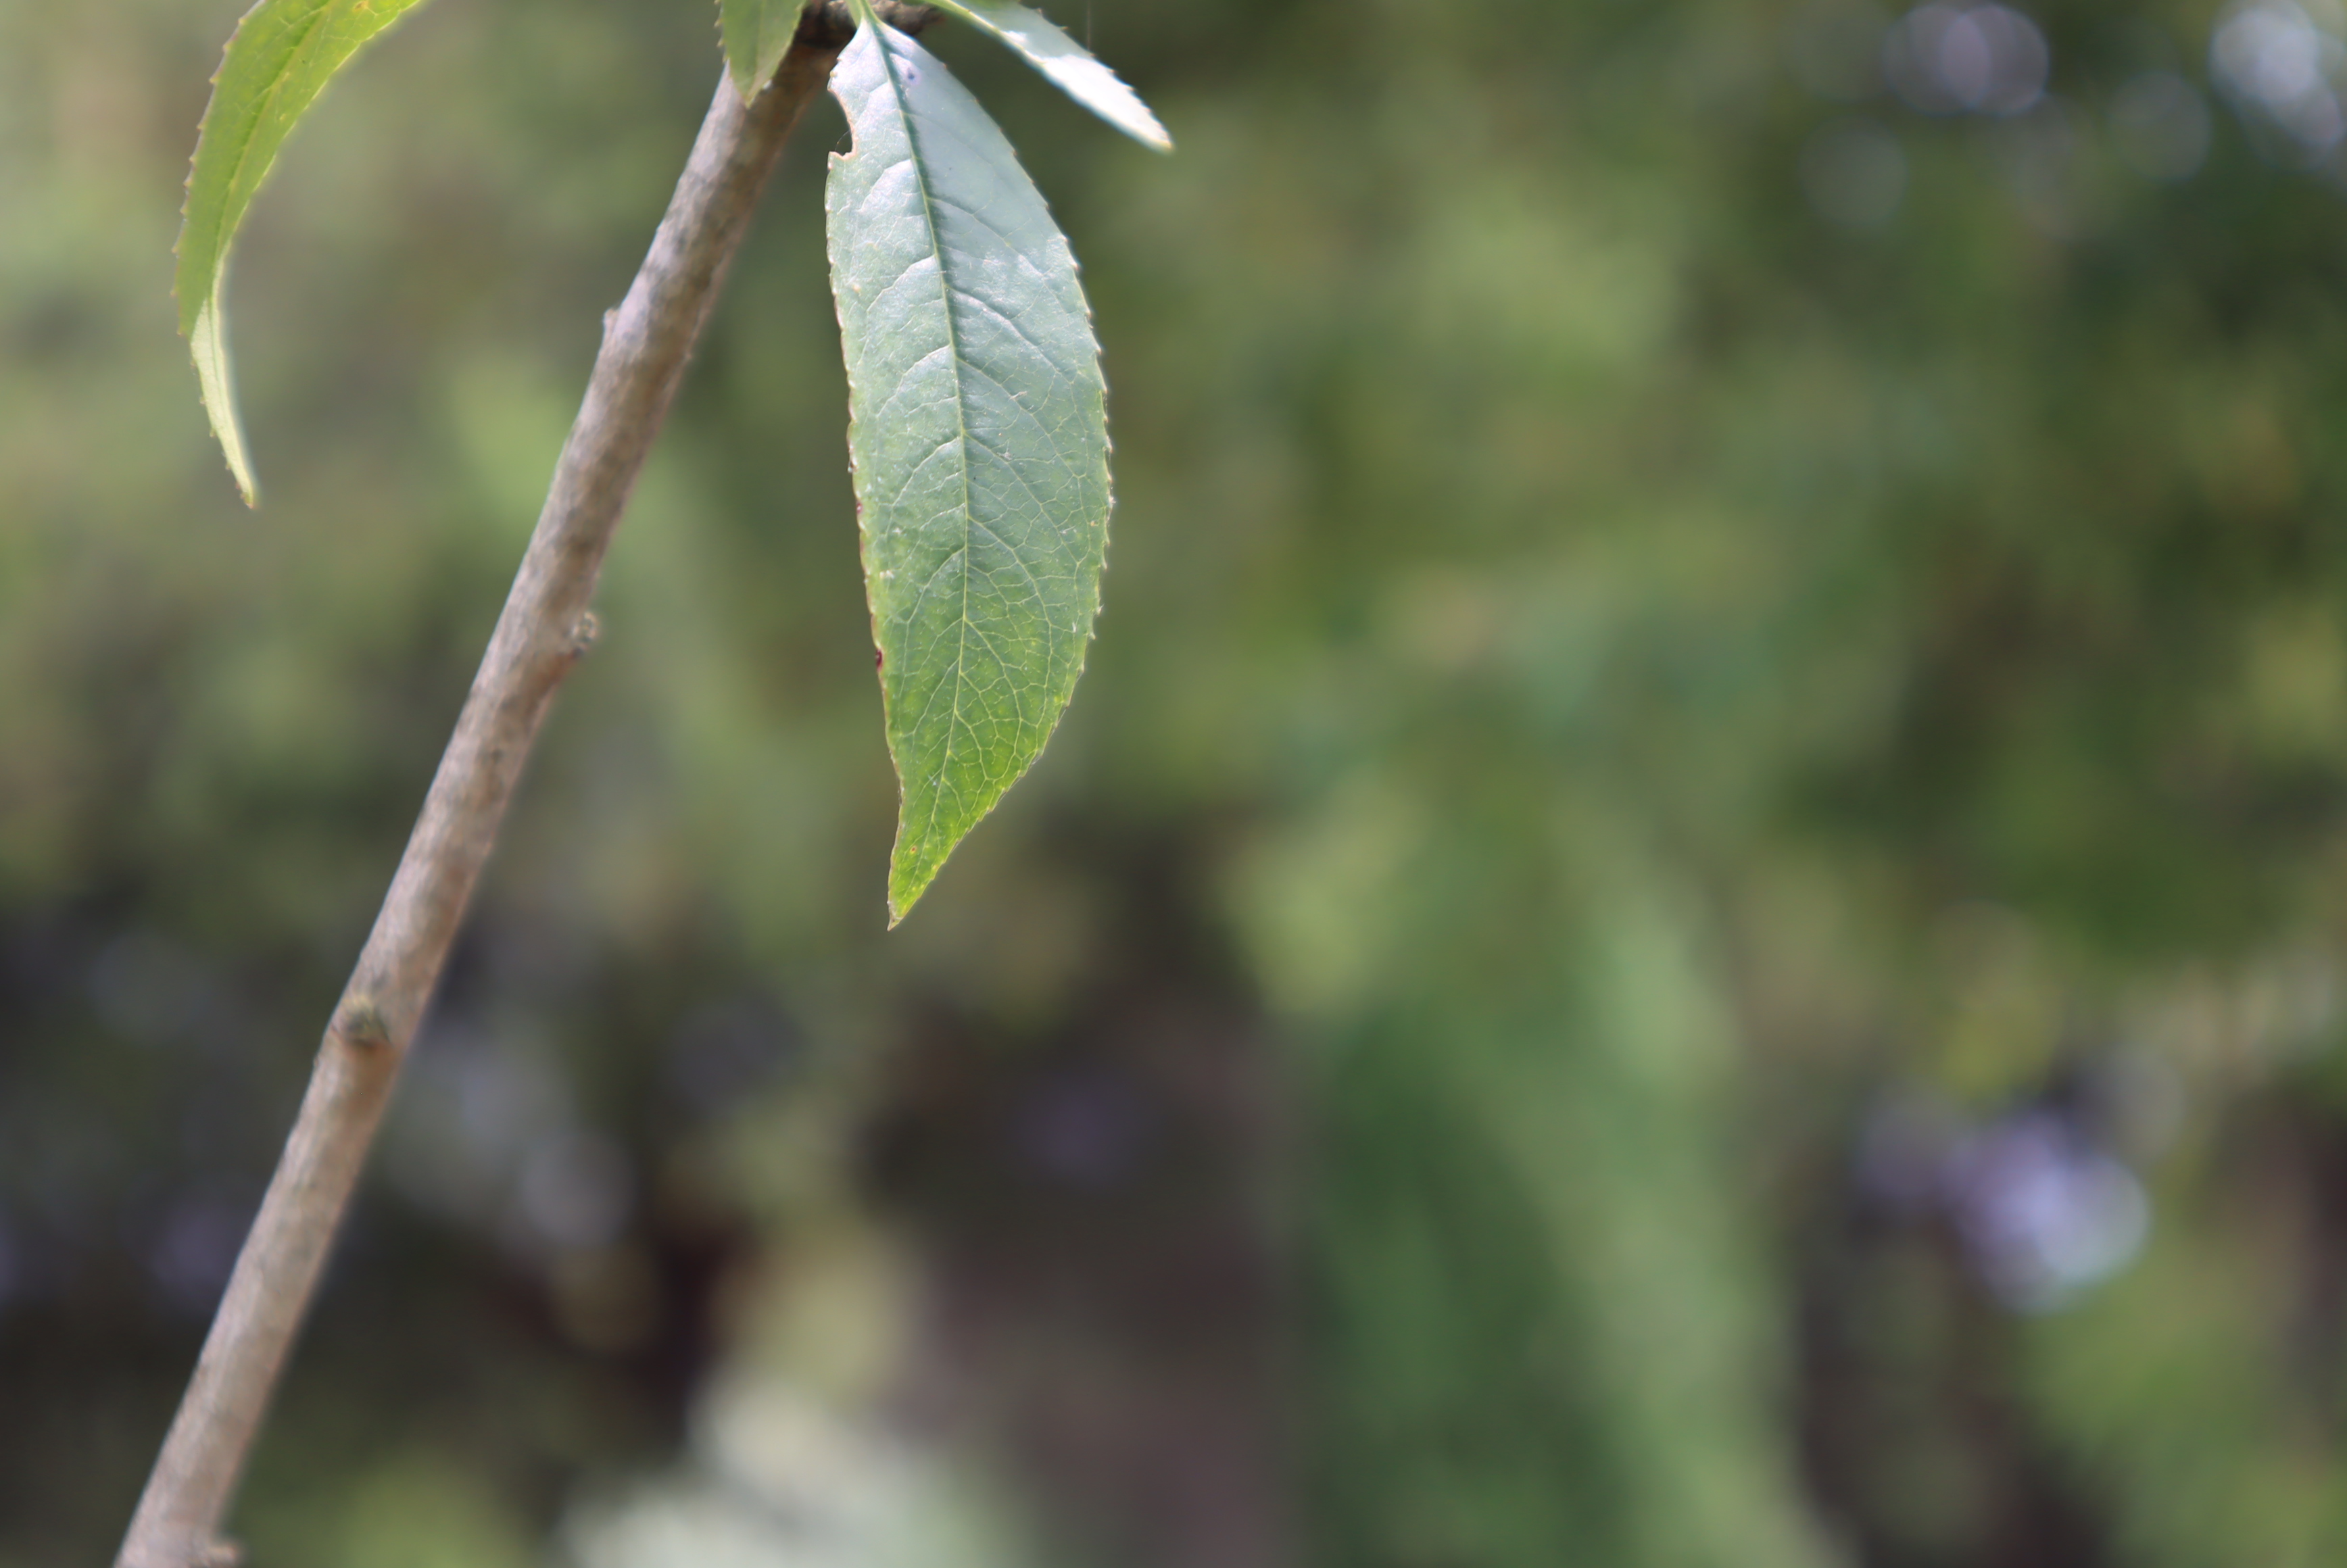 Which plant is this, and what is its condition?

peach, healthy
